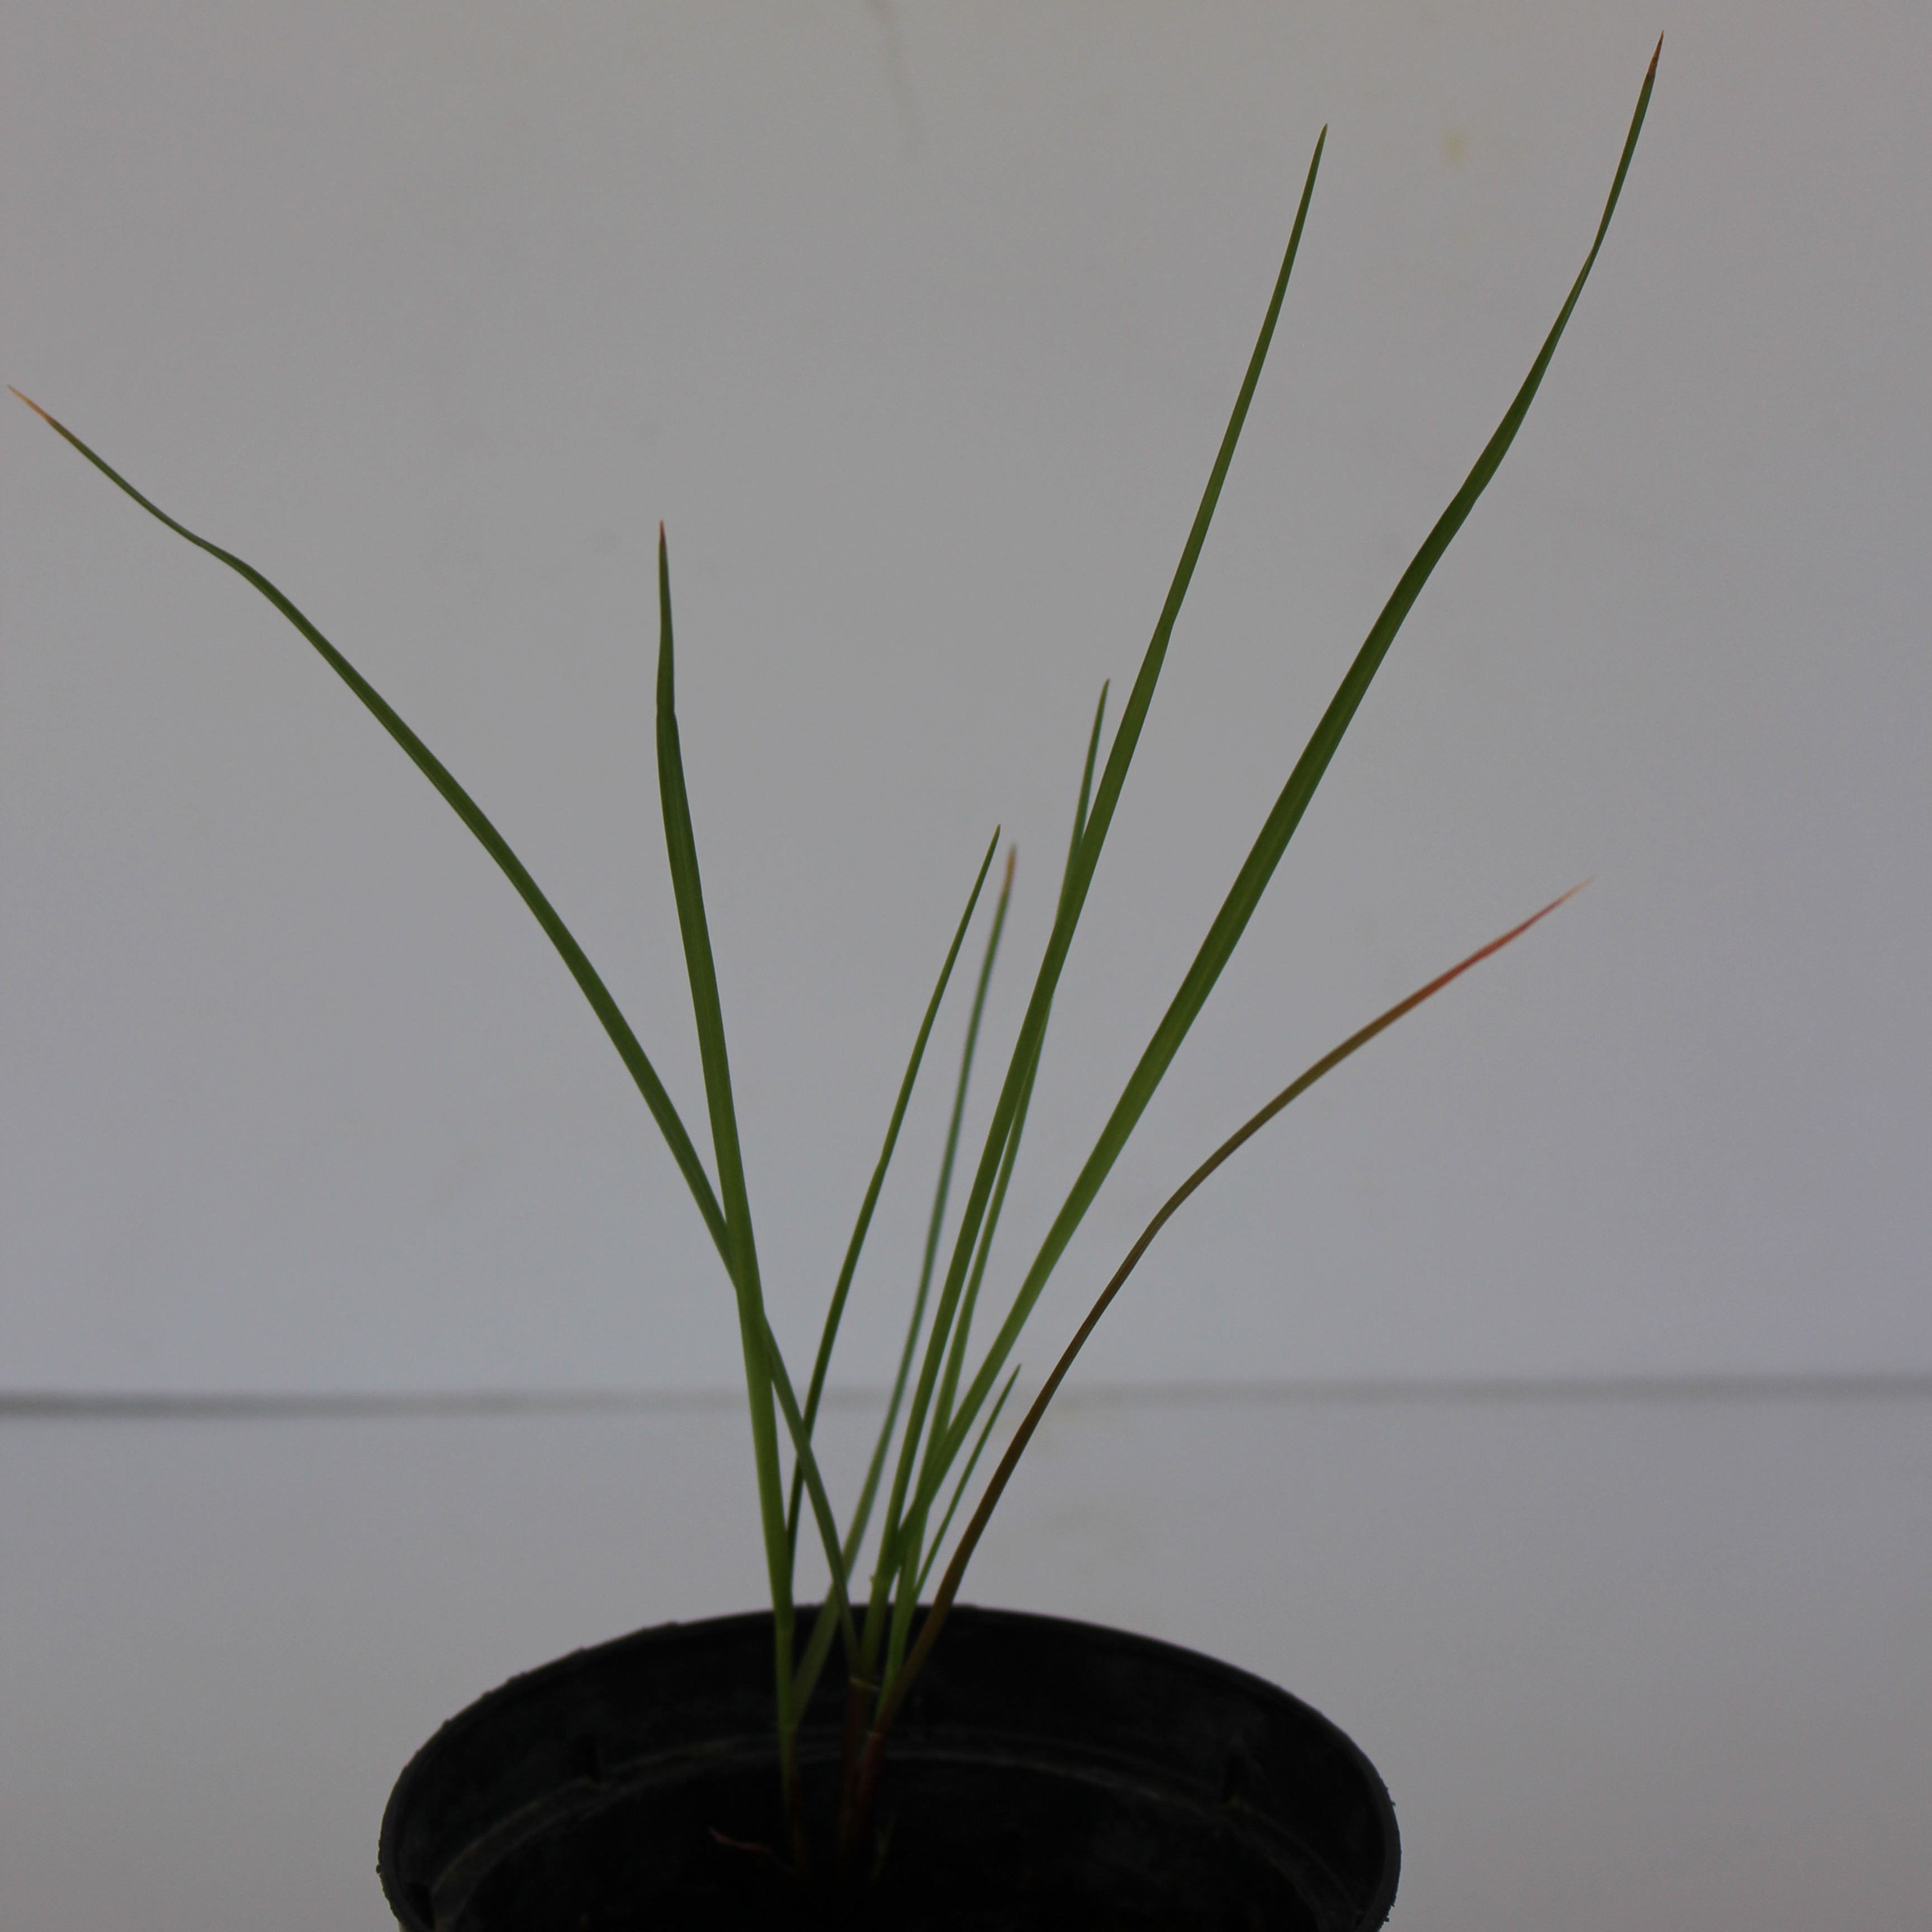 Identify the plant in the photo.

Lolium multiflorum
